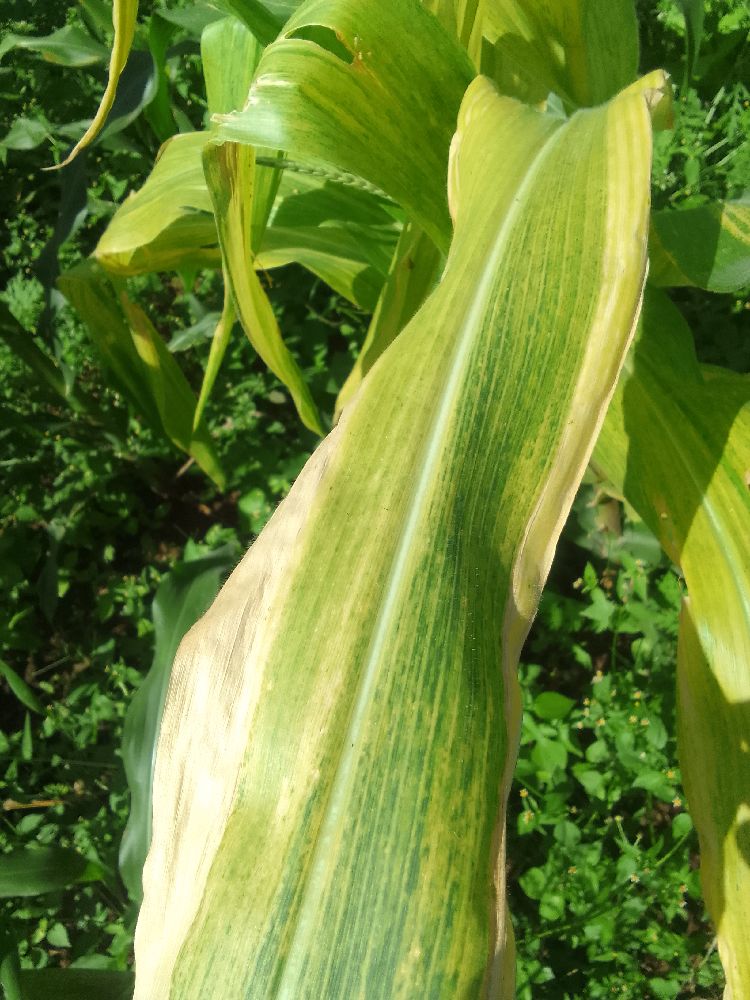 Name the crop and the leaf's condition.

maize, maize lethal necrosis
